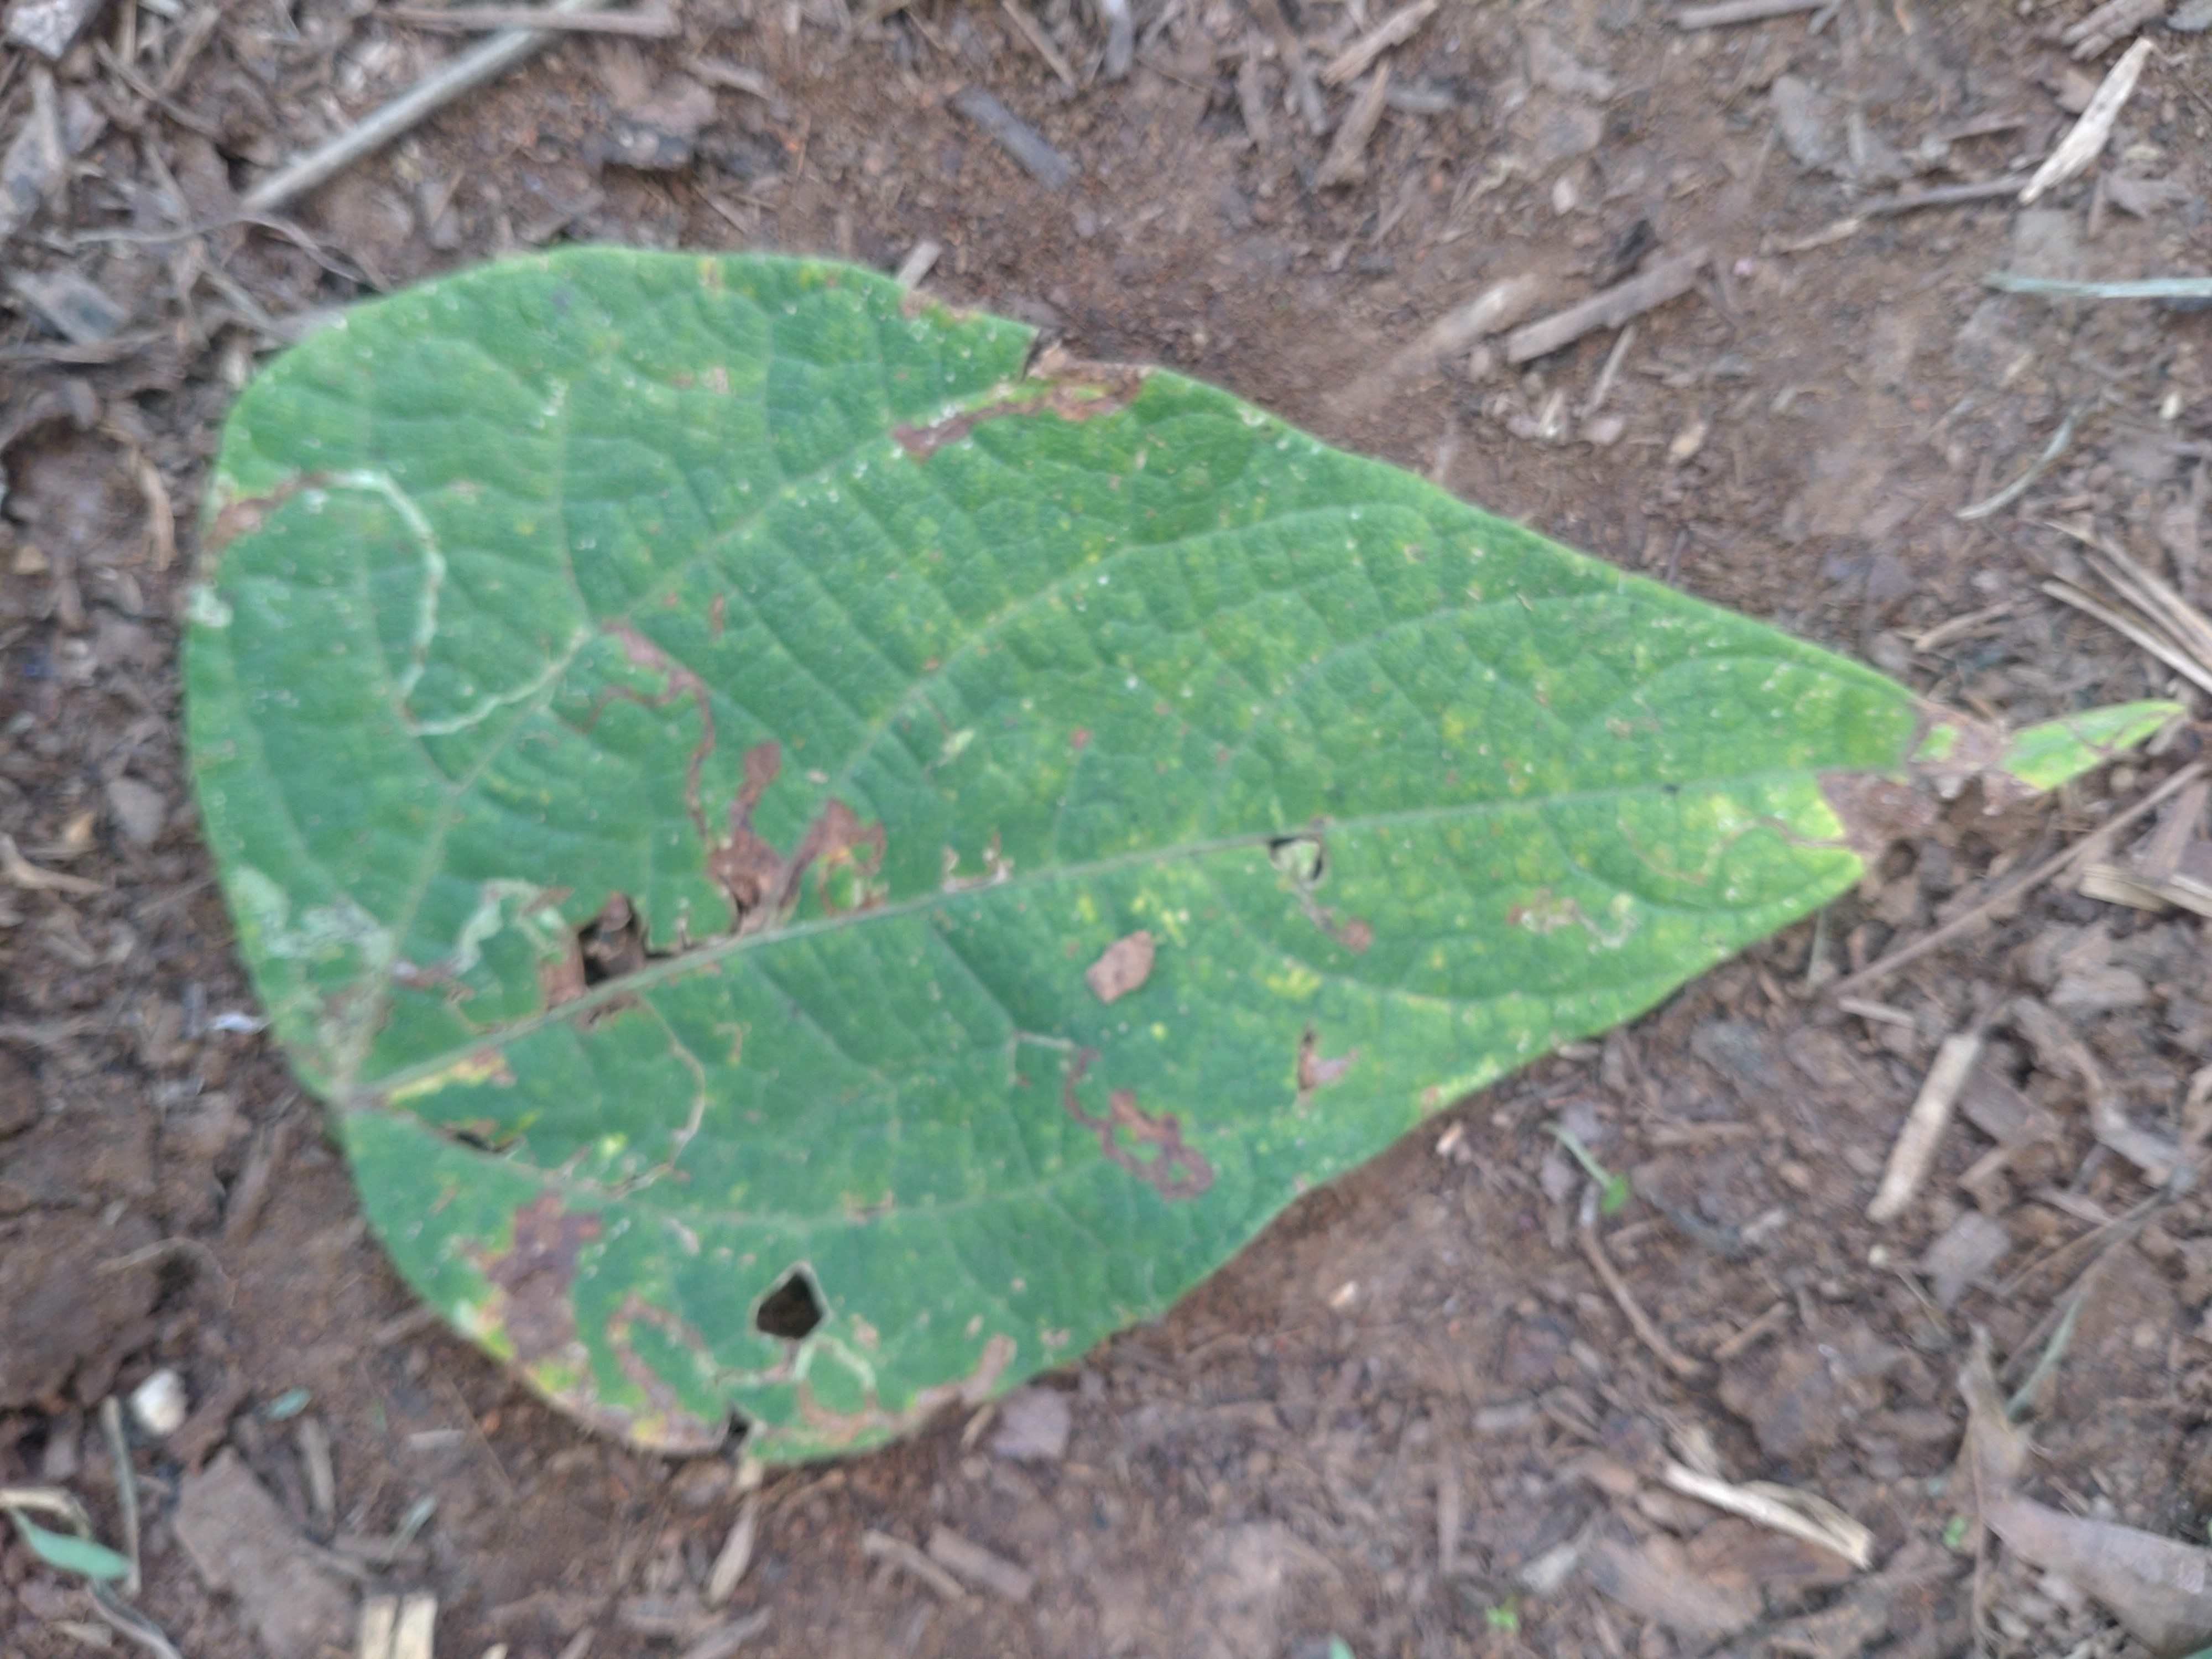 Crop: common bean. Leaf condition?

anthracnose
